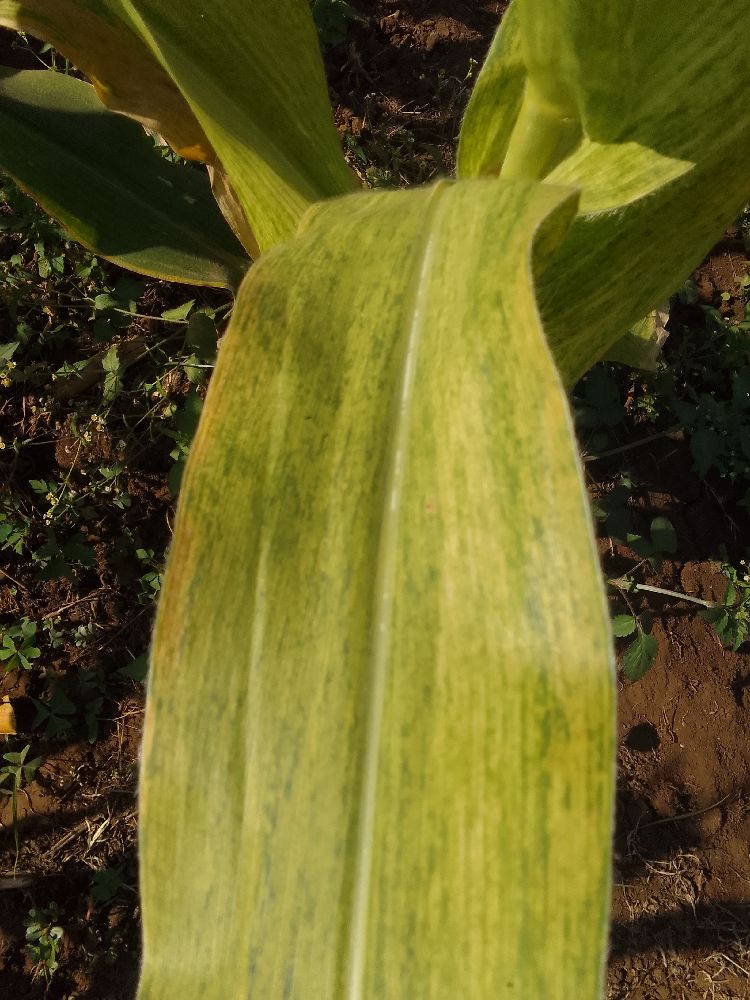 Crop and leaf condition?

maize, maize lethal necrosis
